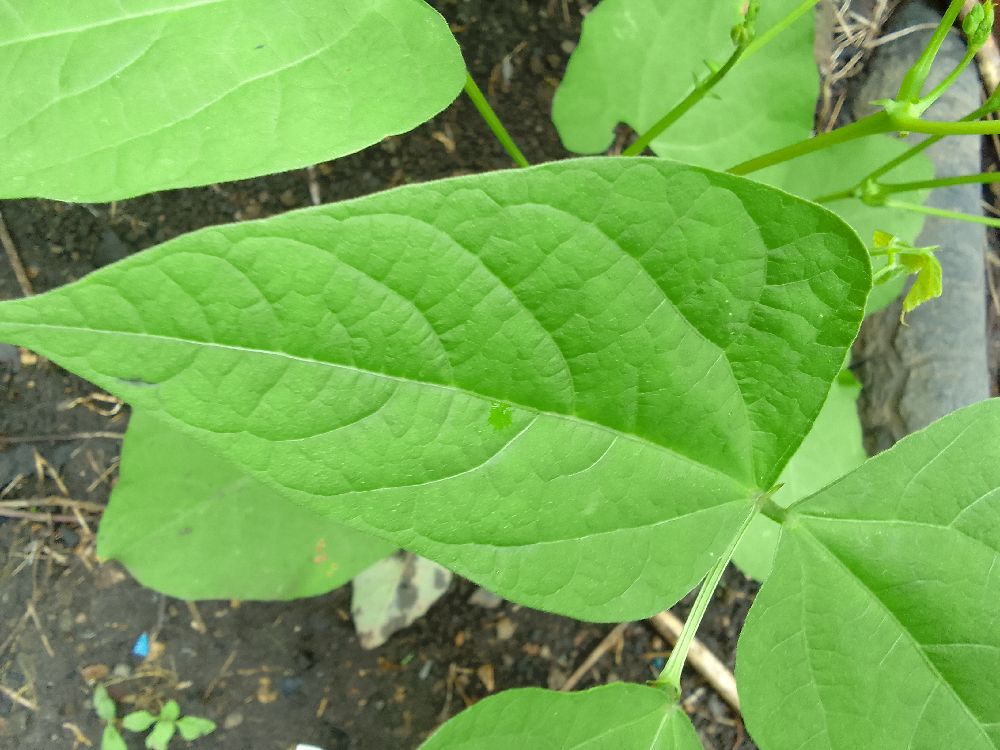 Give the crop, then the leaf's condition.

common bean, healthy
